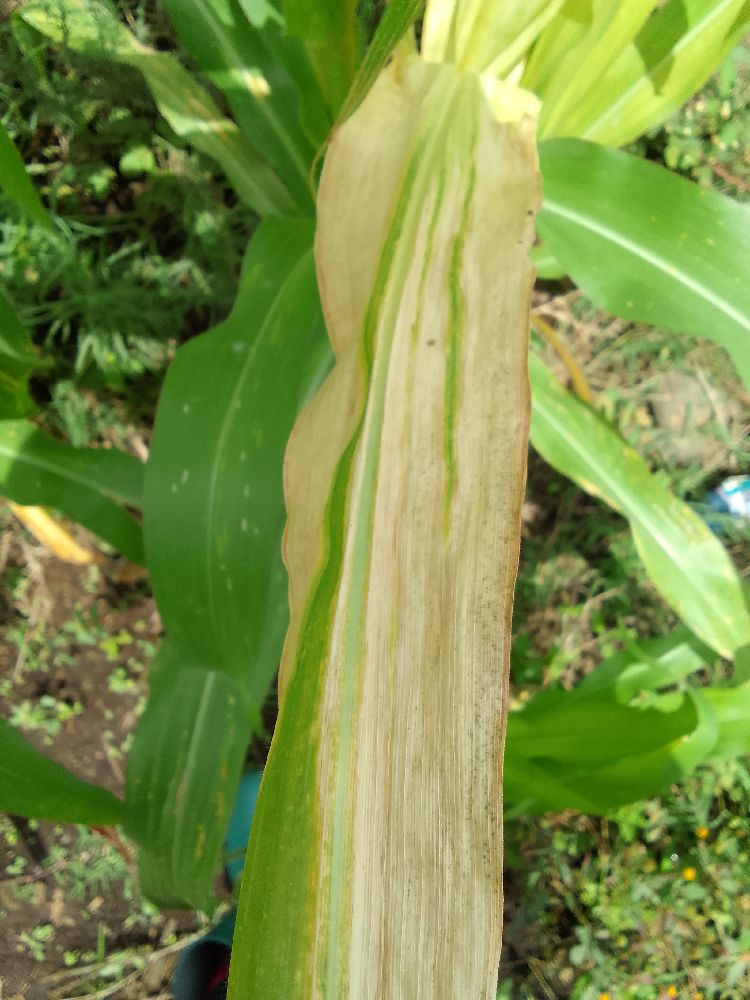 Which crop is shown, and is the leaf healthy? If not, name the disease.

maize, maize lethal necrosis
